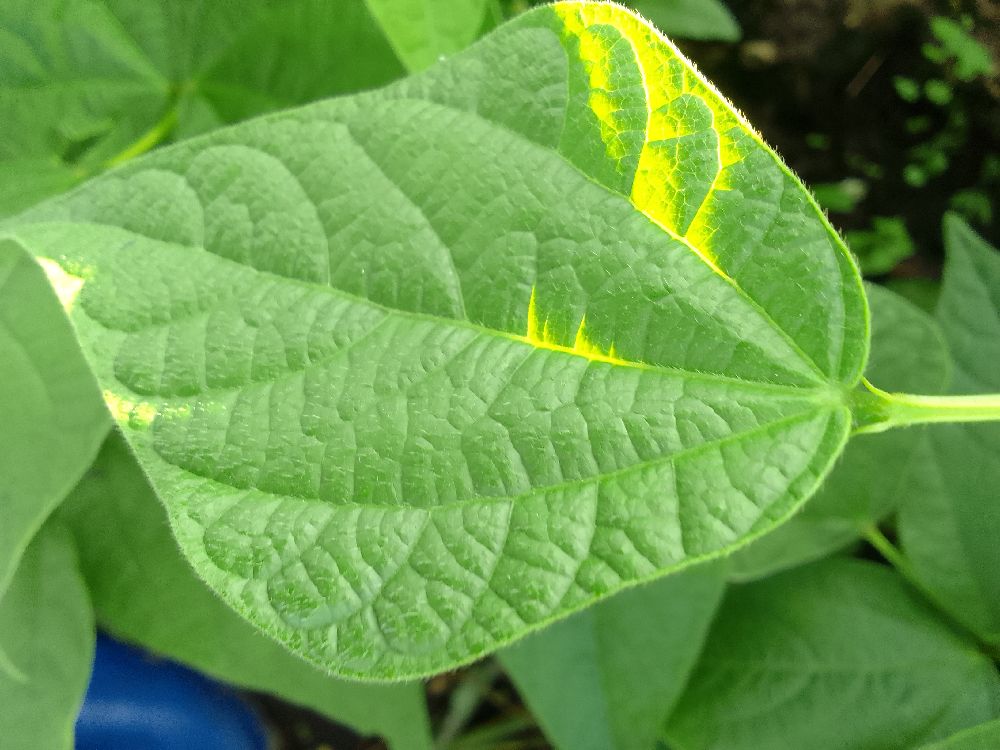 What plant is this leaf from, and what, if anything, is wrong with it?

common bean, healthy
